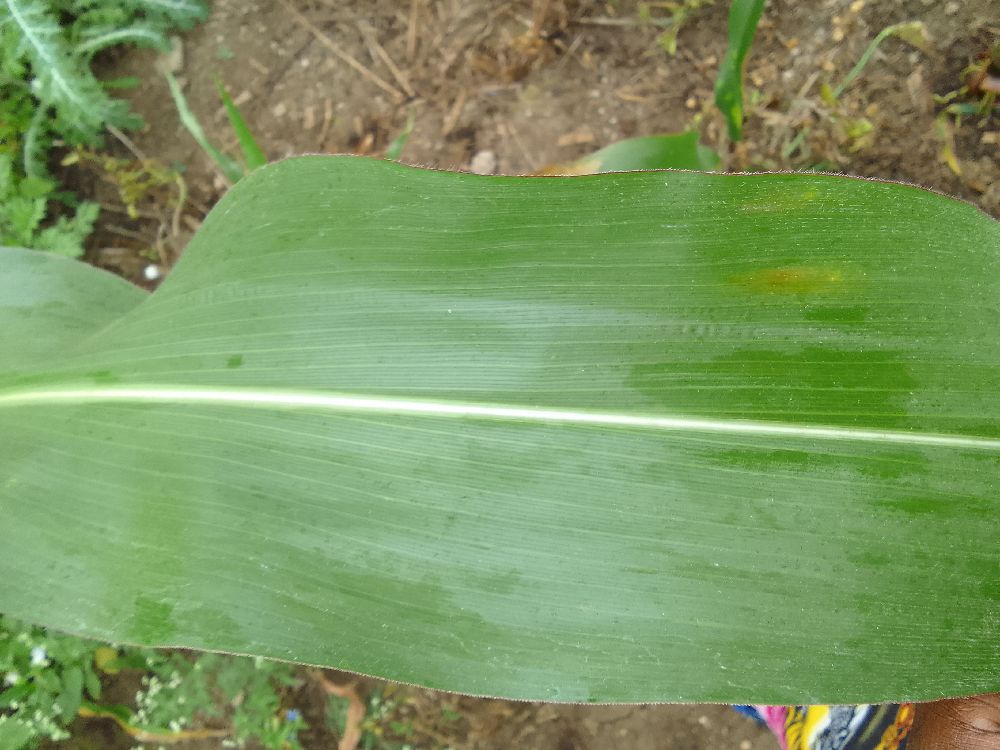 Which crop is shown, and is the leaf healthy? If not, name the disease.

maize, healthy
